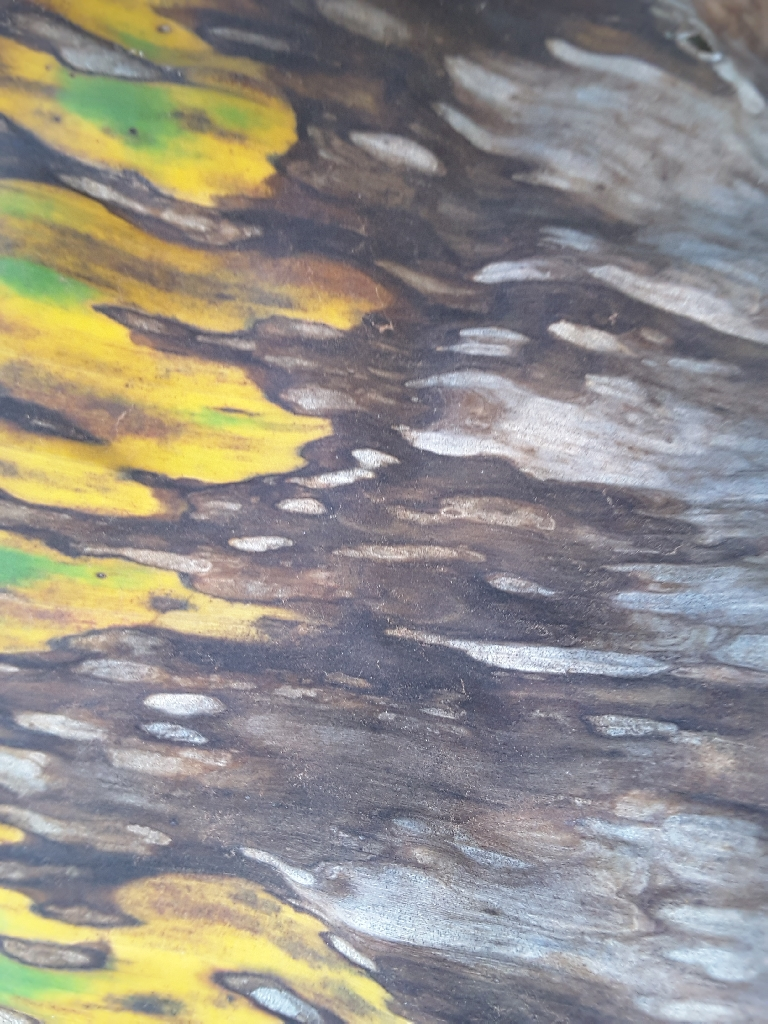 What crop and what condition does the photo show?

banana, black sigatoka
